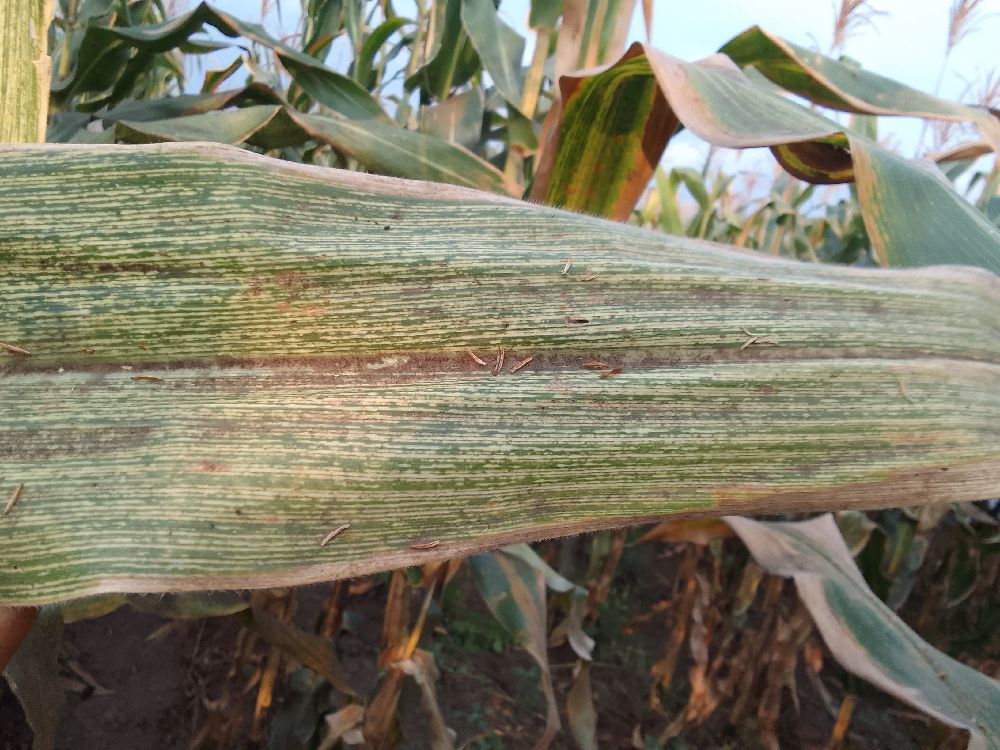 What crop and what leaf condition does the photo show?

maize, maize streak virus
